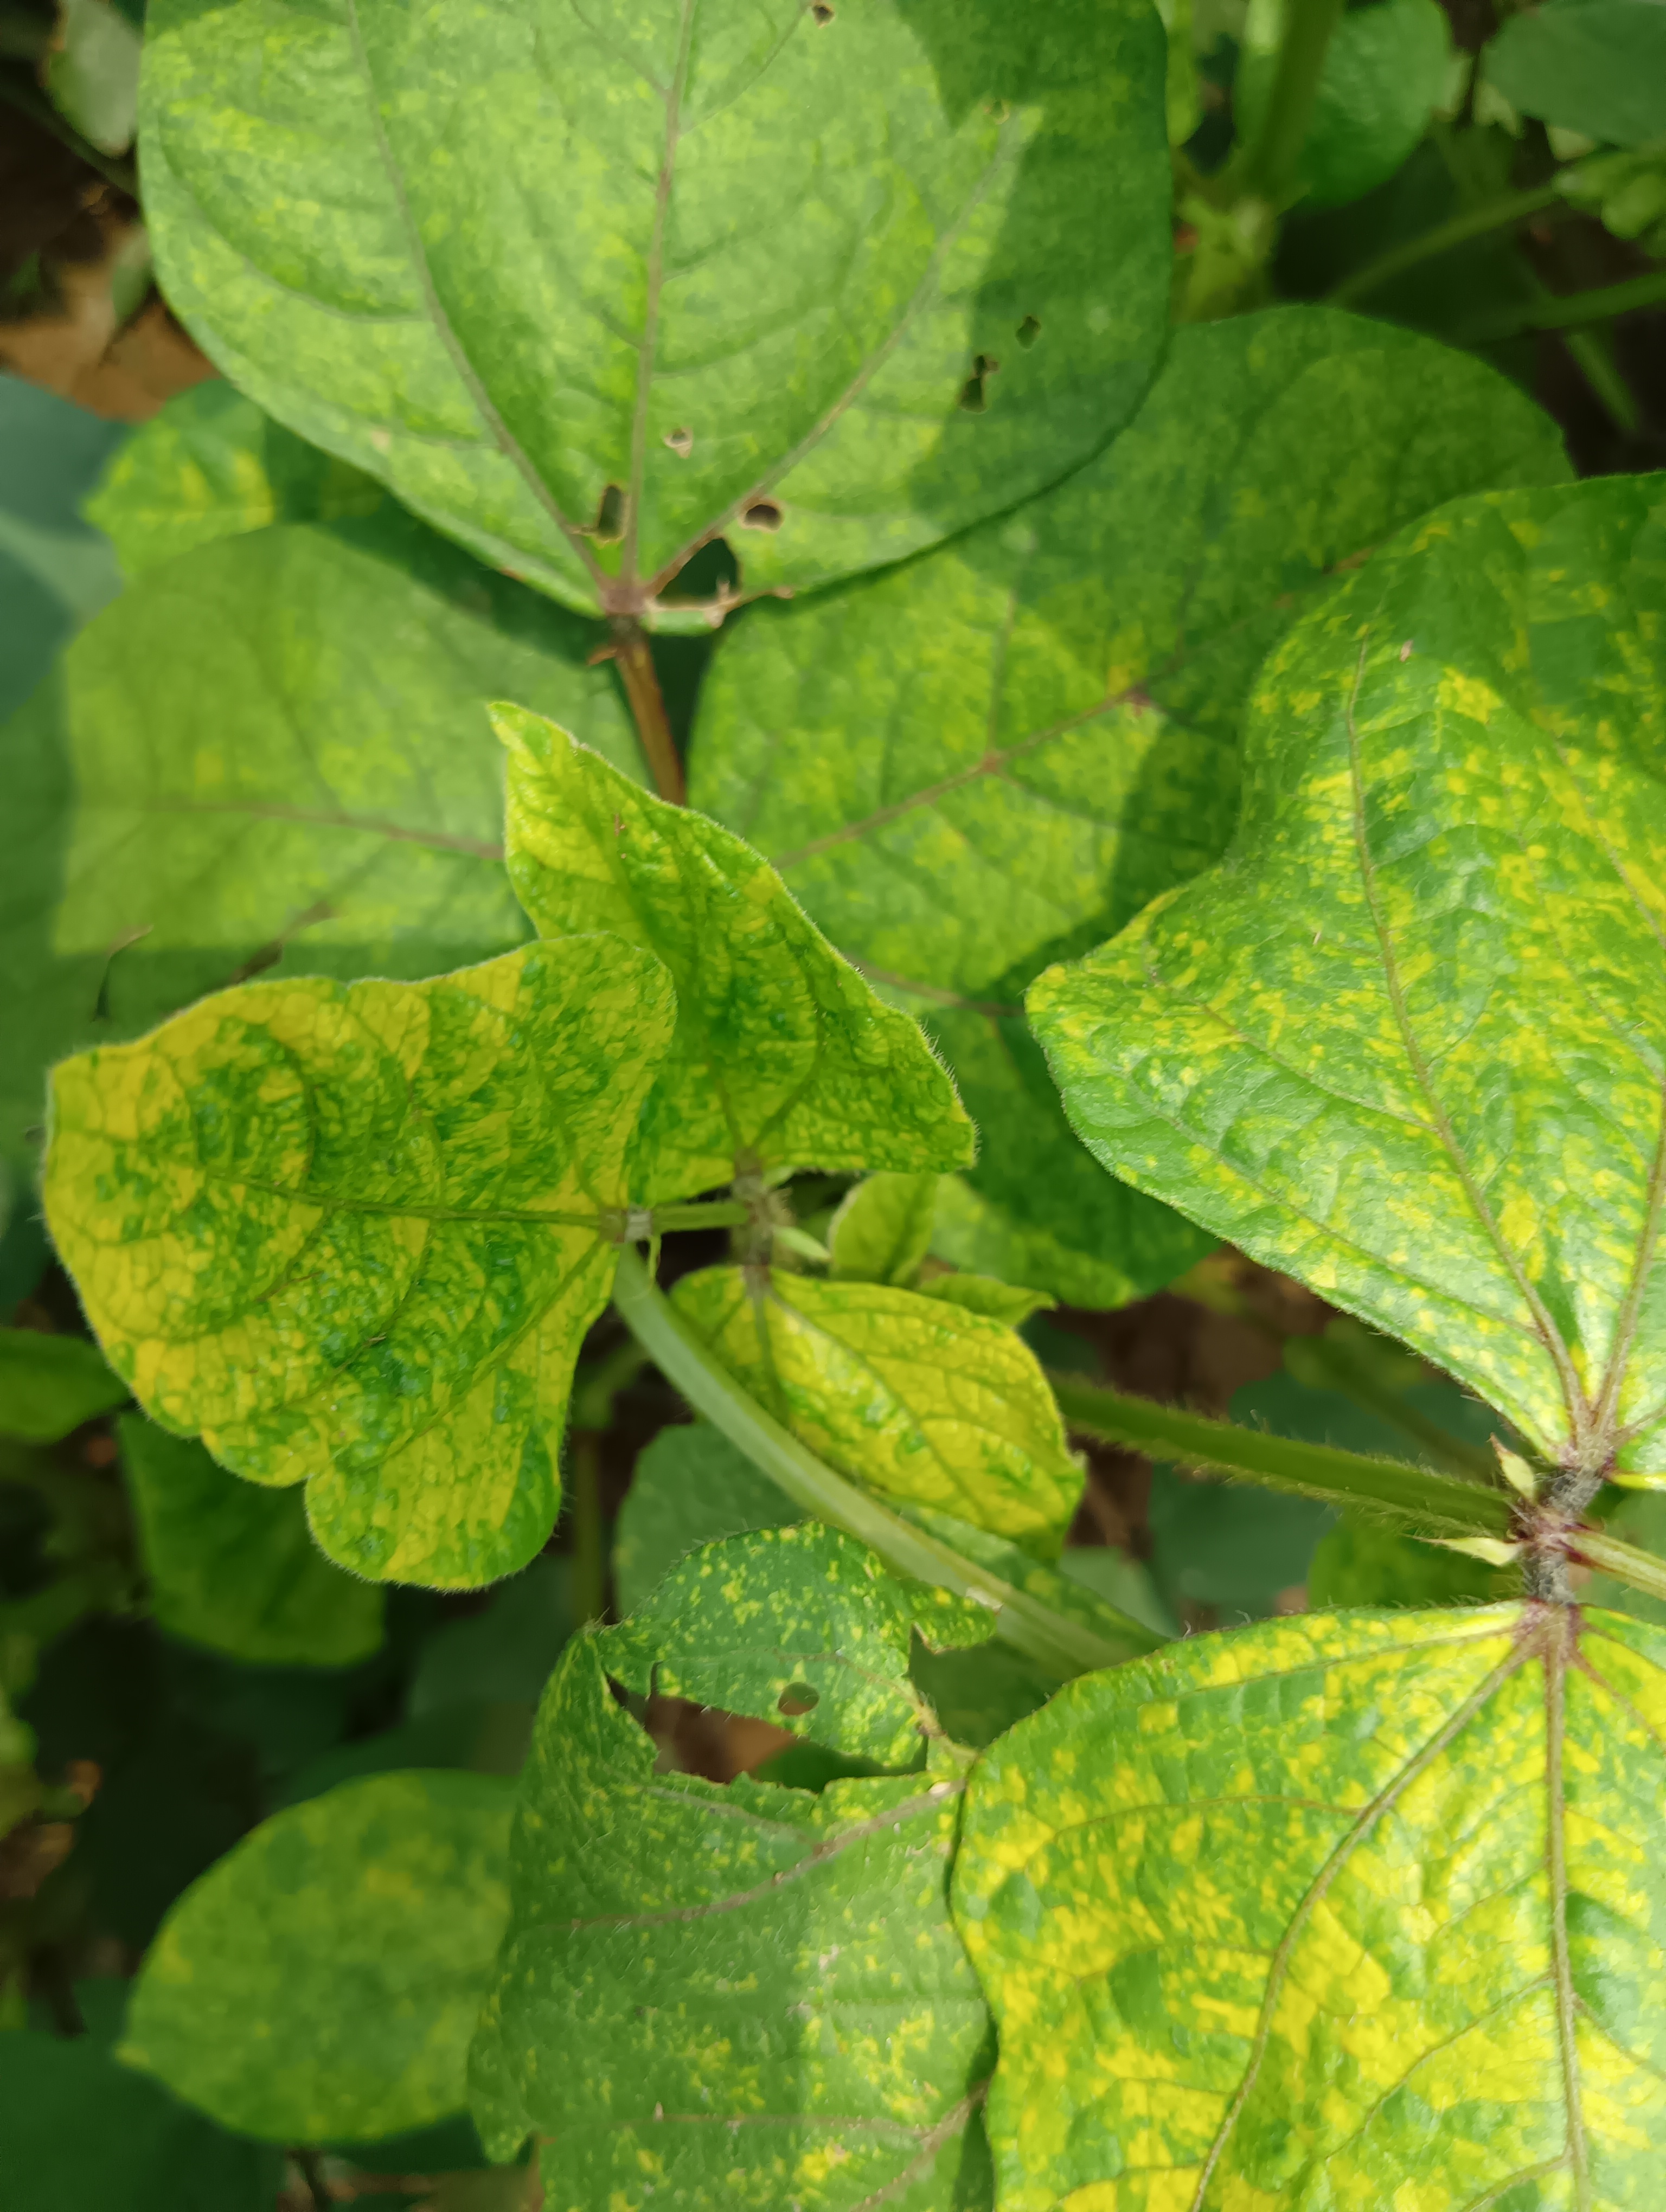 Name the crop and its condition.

mungbean, yellow mosaic
